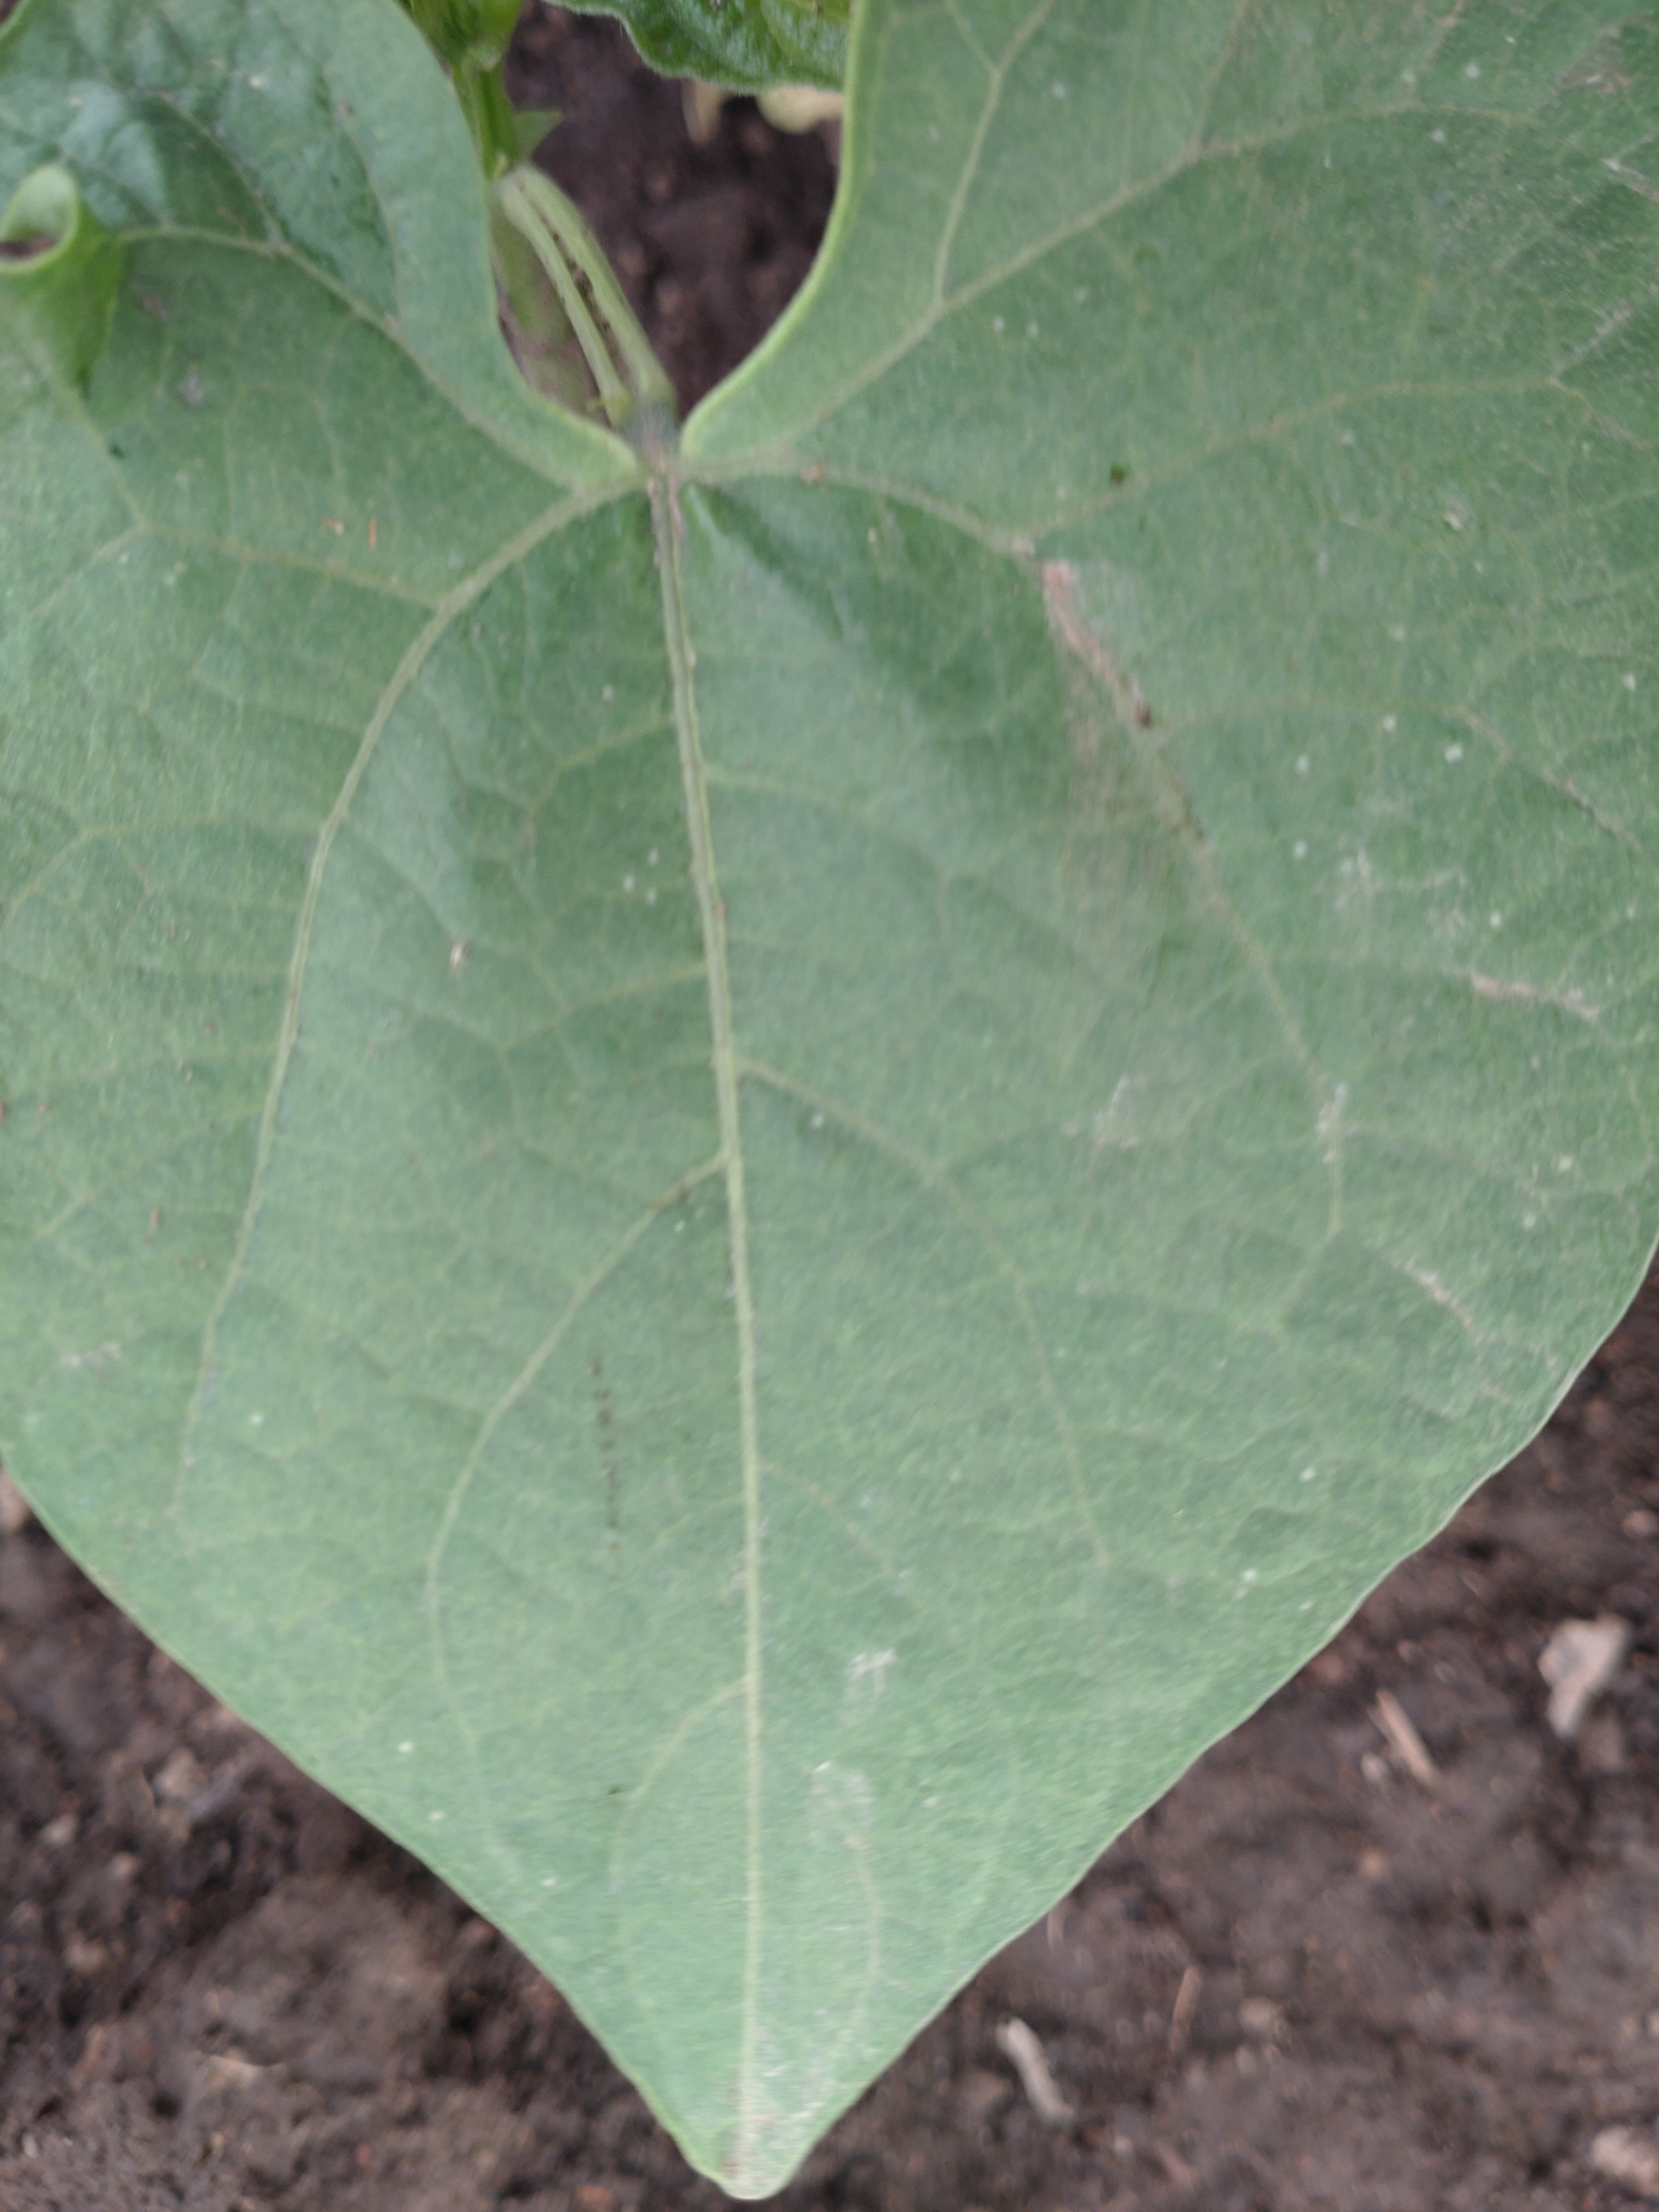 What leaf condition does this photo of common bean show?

healthy
